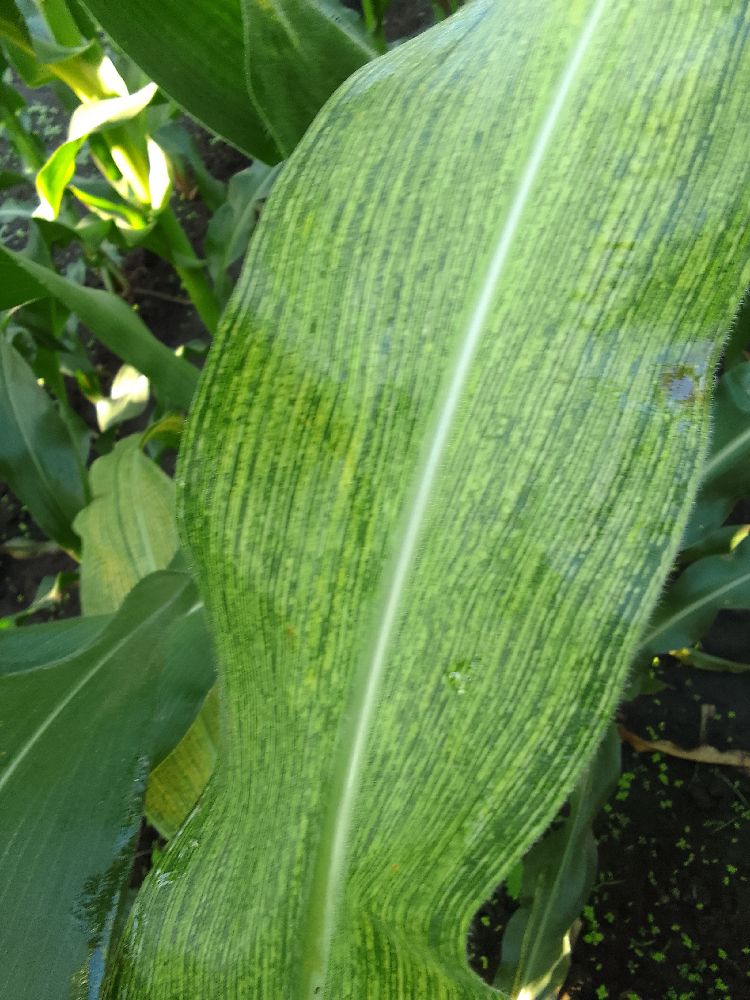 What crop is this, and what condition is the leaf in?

maize, maize streak virus
